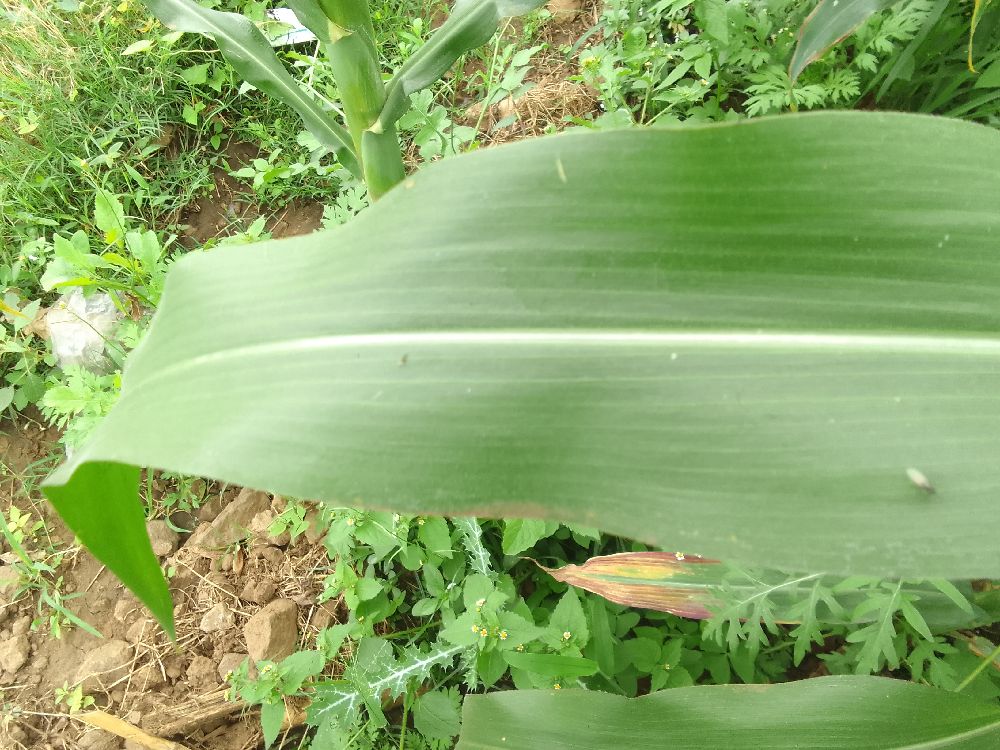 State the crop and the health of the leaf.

maize, healthy
